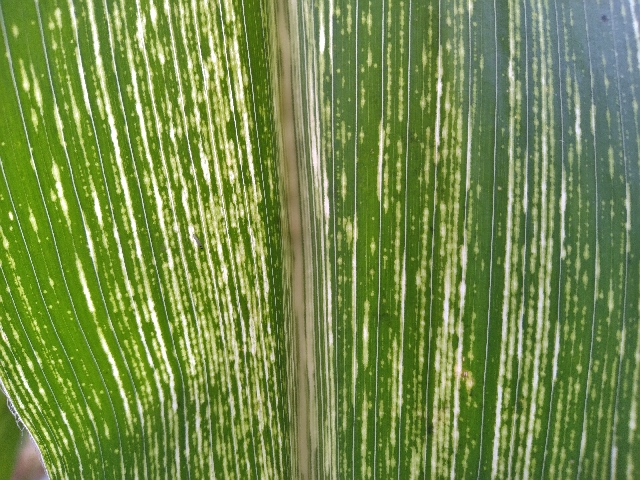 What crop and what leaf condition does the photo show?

maize, maize streak virus
